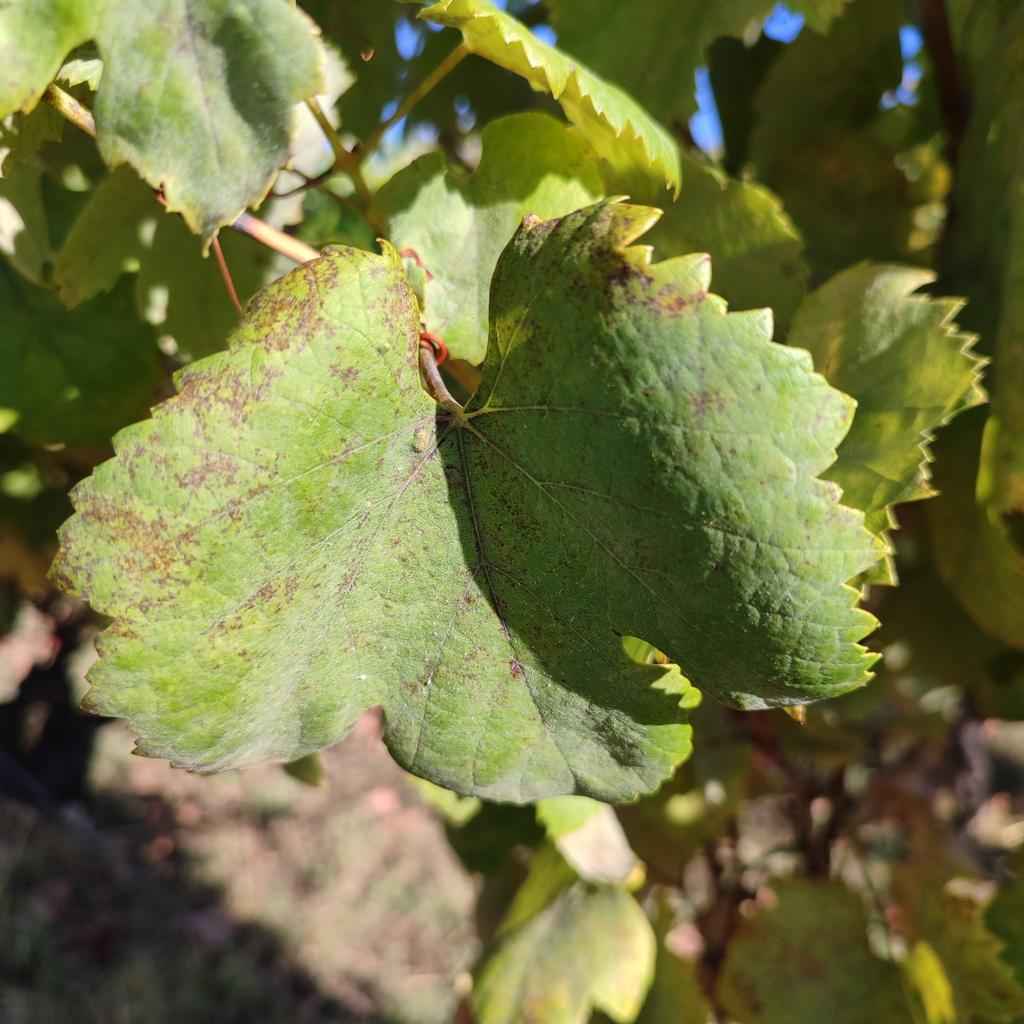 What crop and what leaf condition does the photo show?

grapevine, powdery mildew
